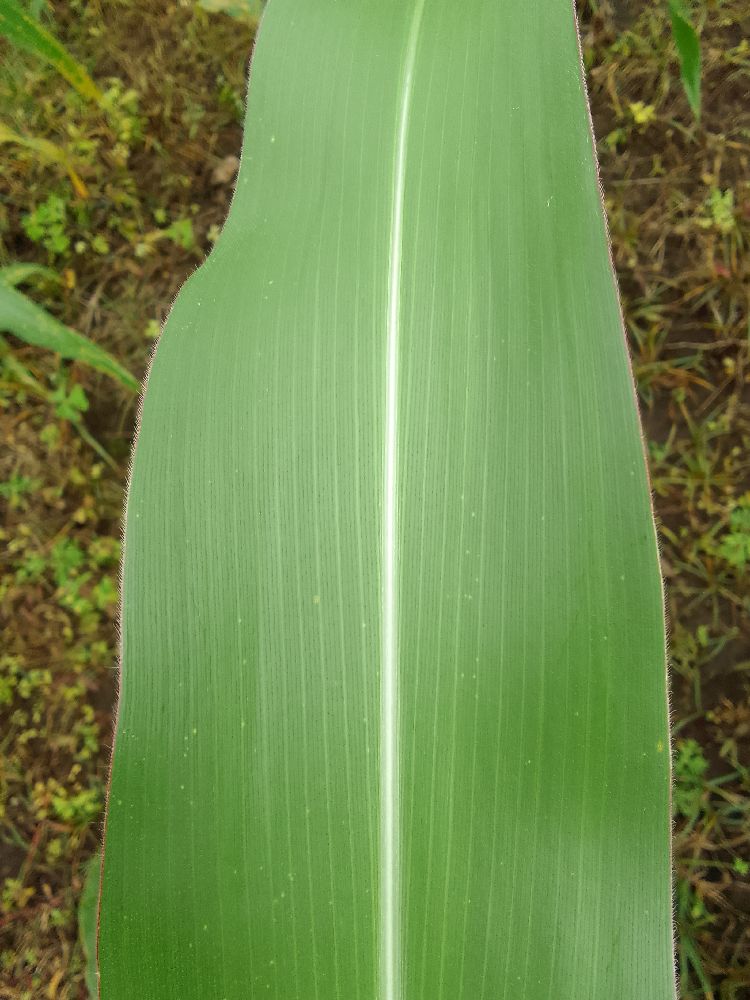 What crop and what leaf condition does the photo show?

maize, healthy
